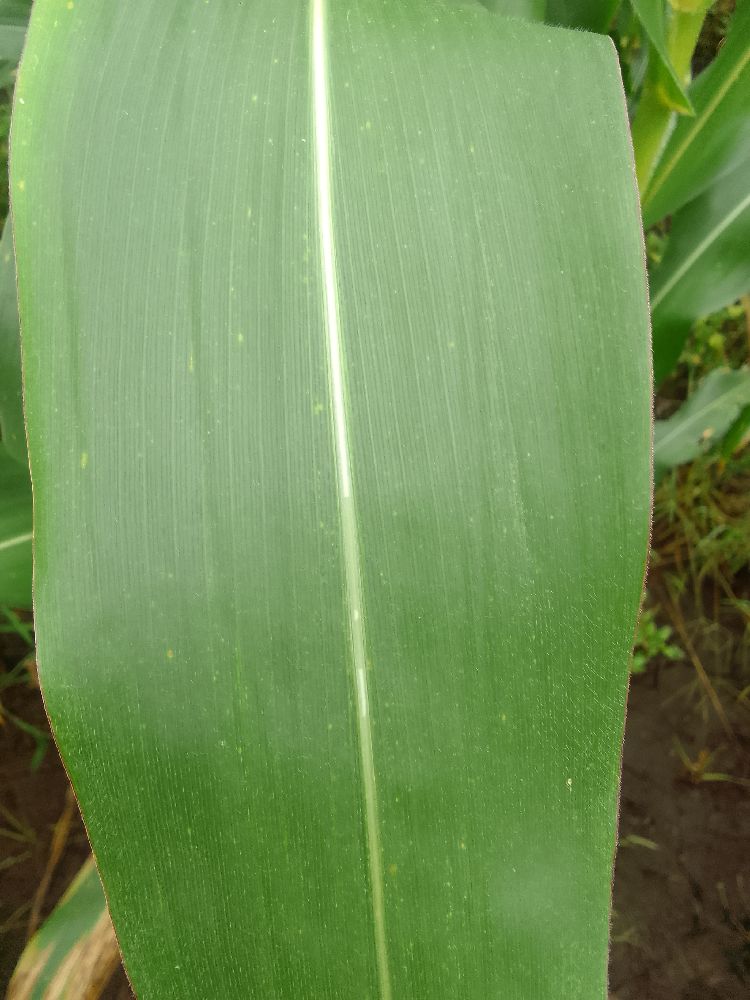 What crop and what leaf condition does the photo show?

maize, healthy
